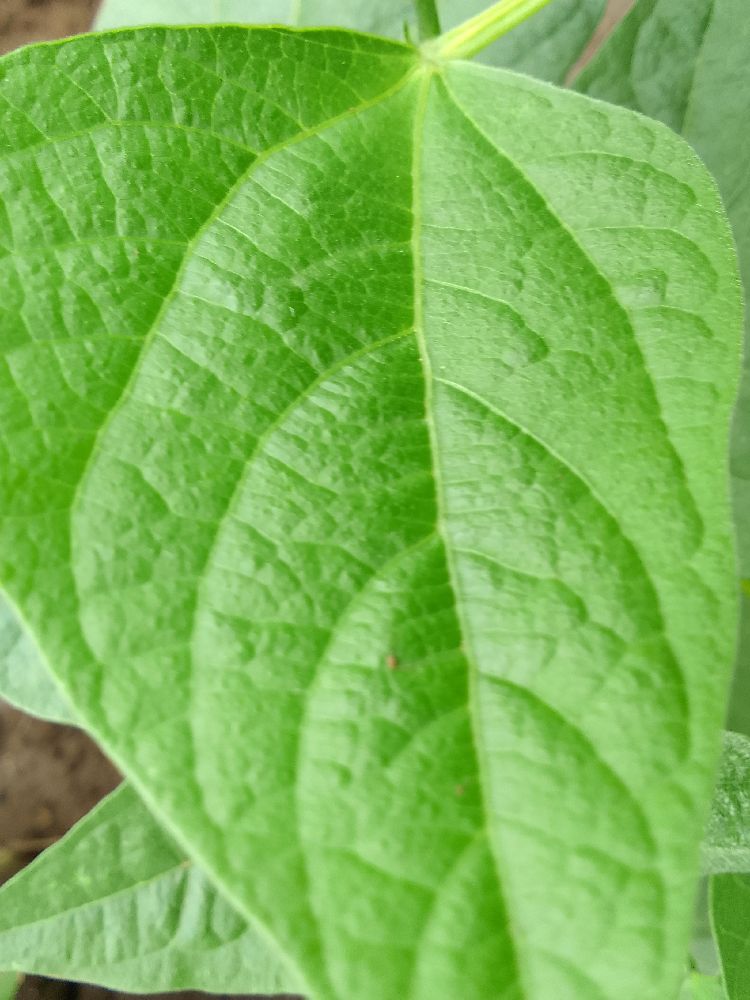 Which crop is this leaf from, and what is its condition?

common bean, healthy
